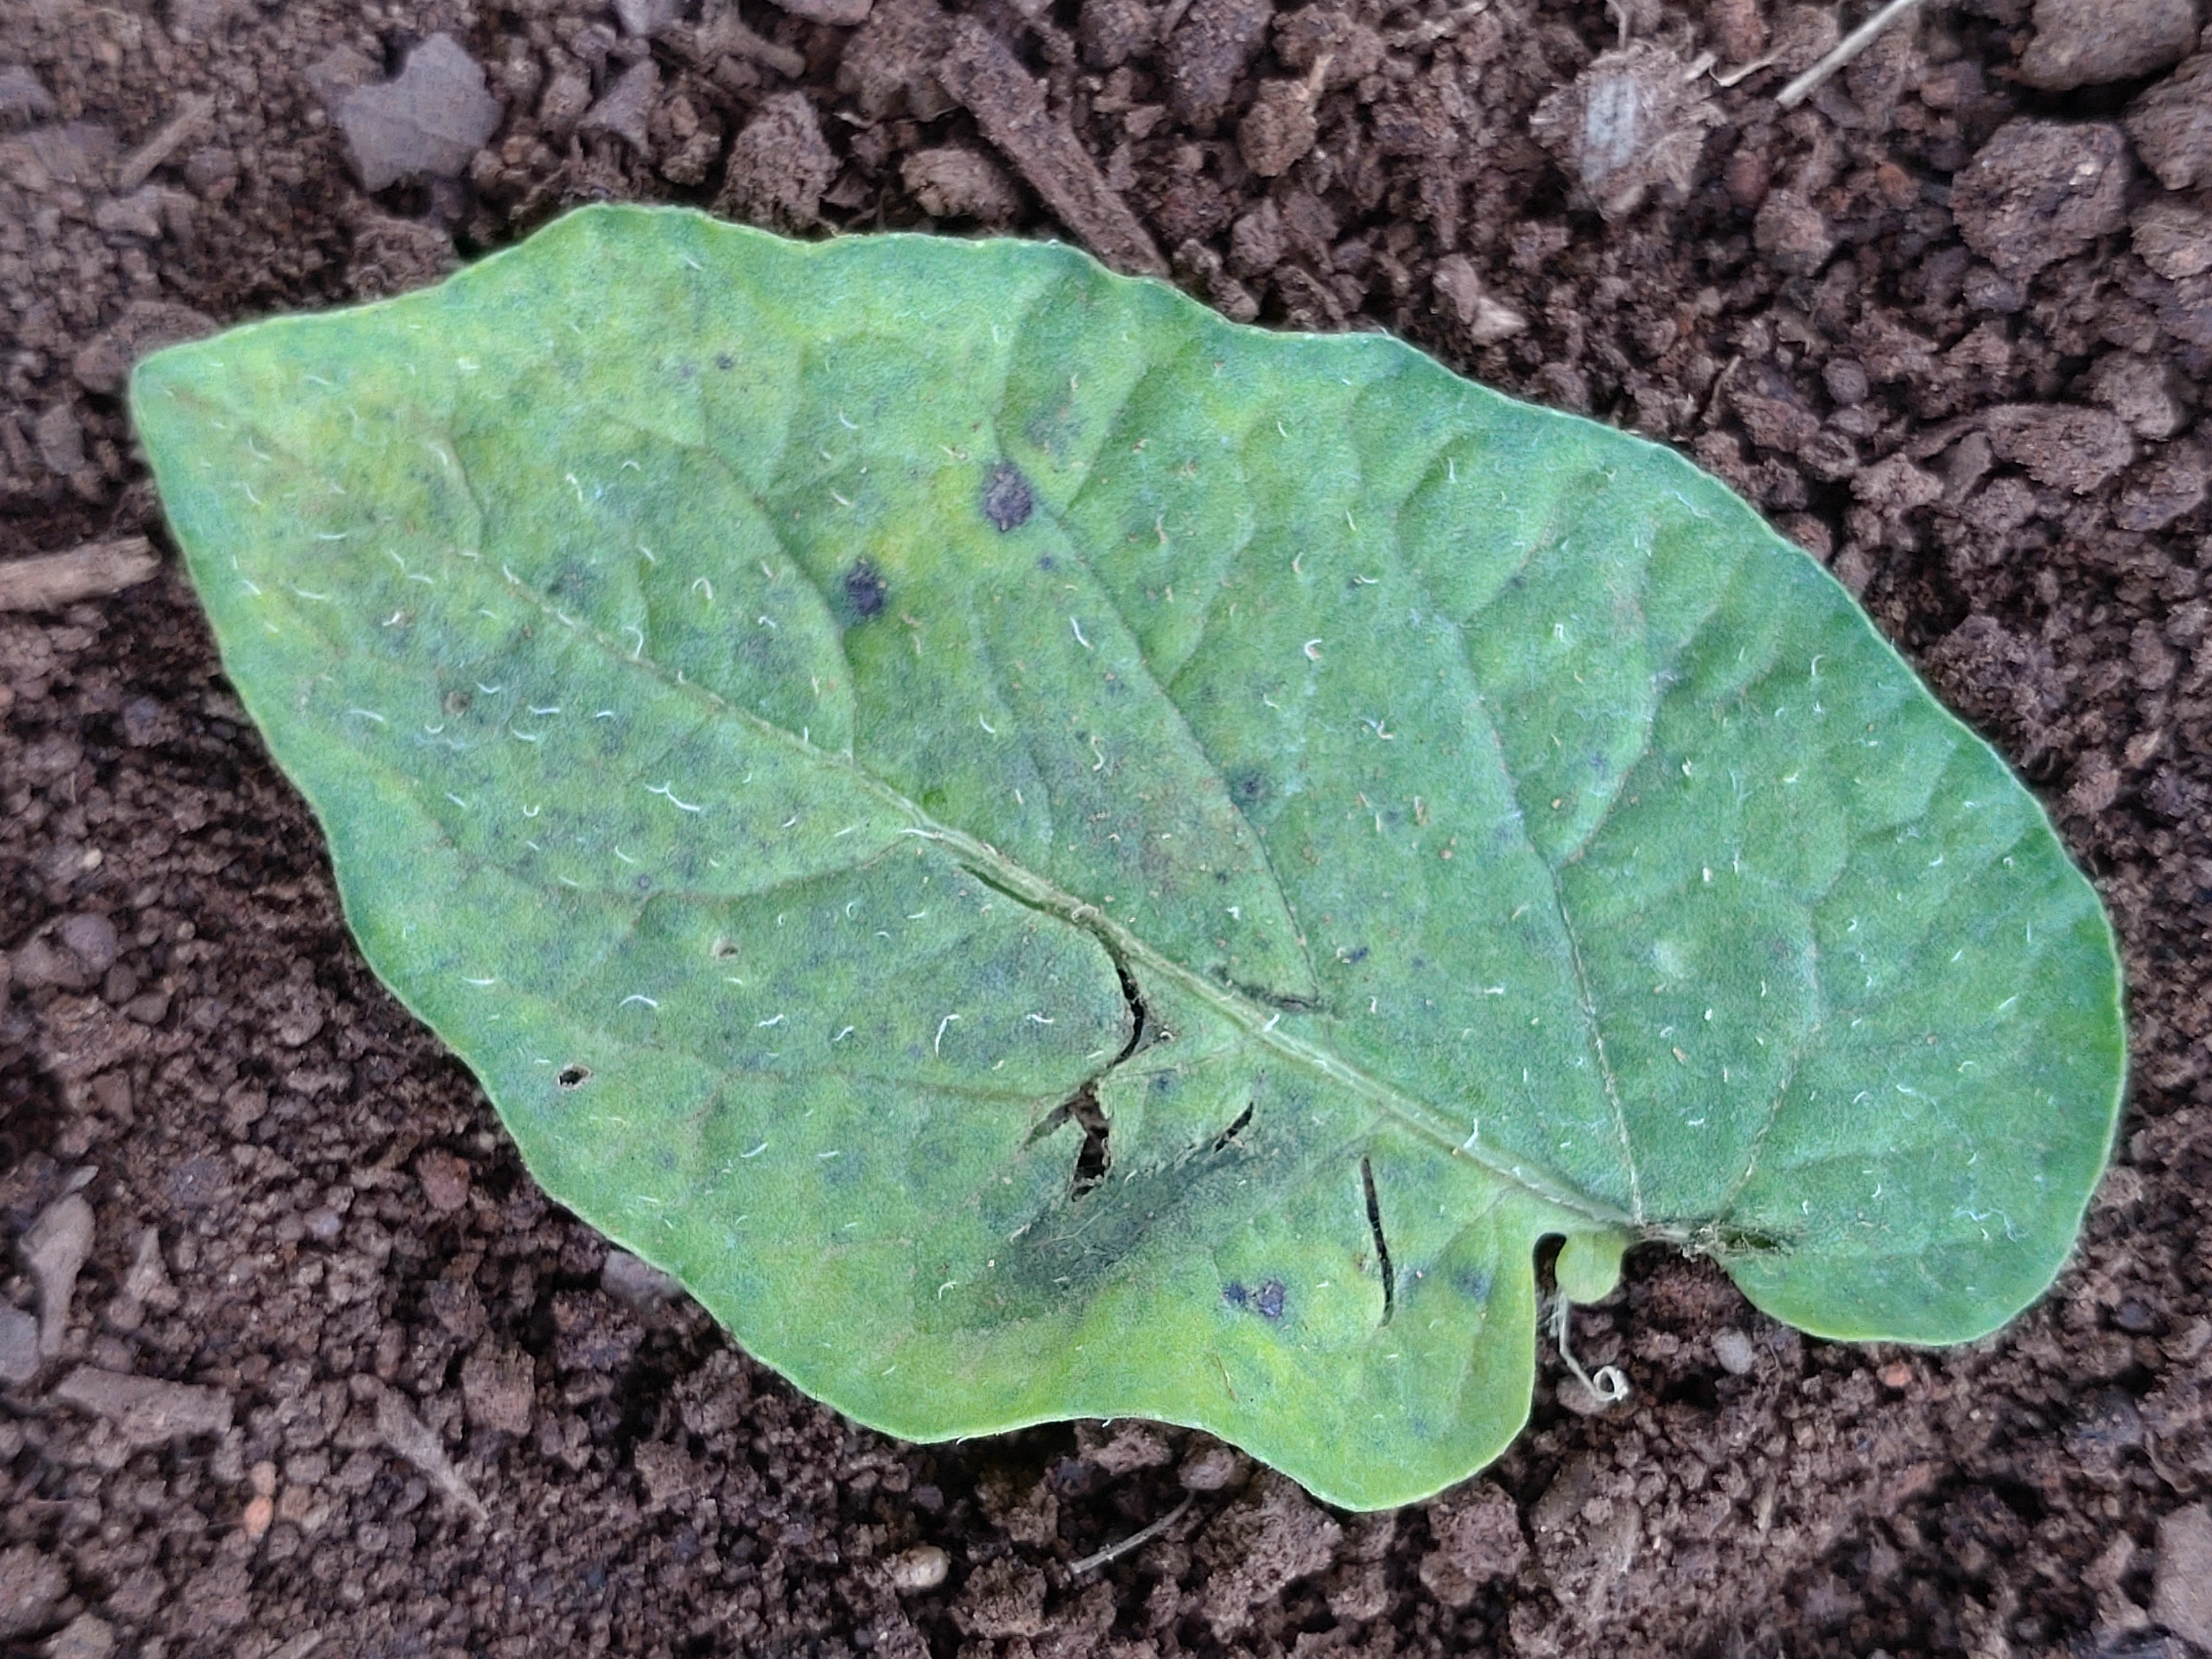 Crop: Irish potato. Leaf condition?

late blight
